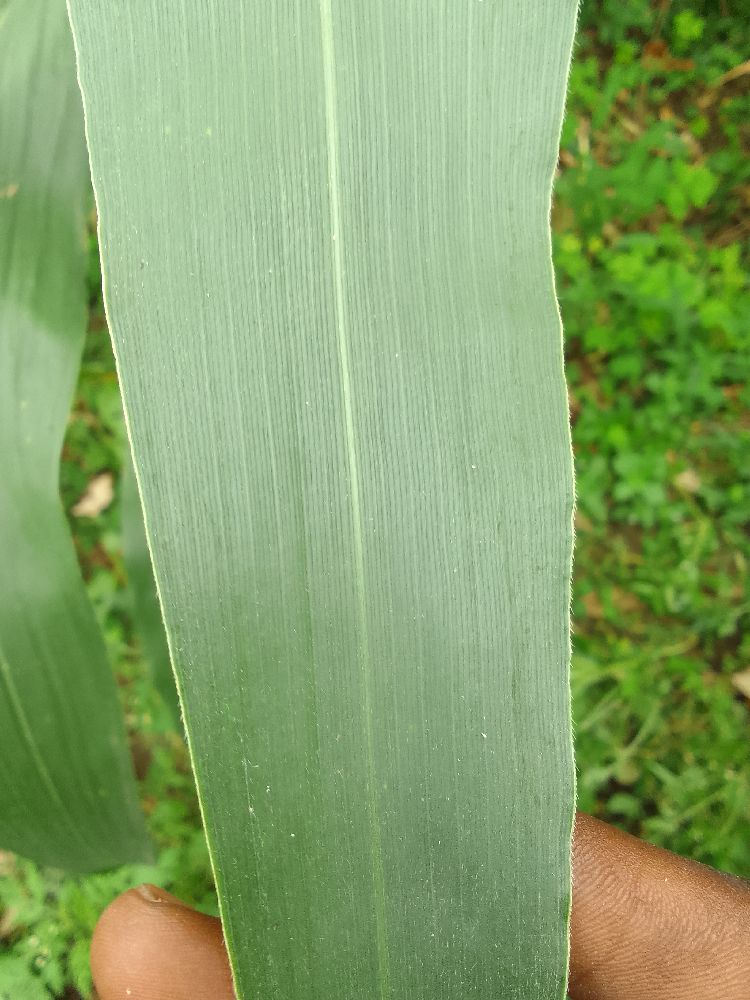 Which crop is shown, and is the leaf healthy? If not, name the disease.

maize, healthy
